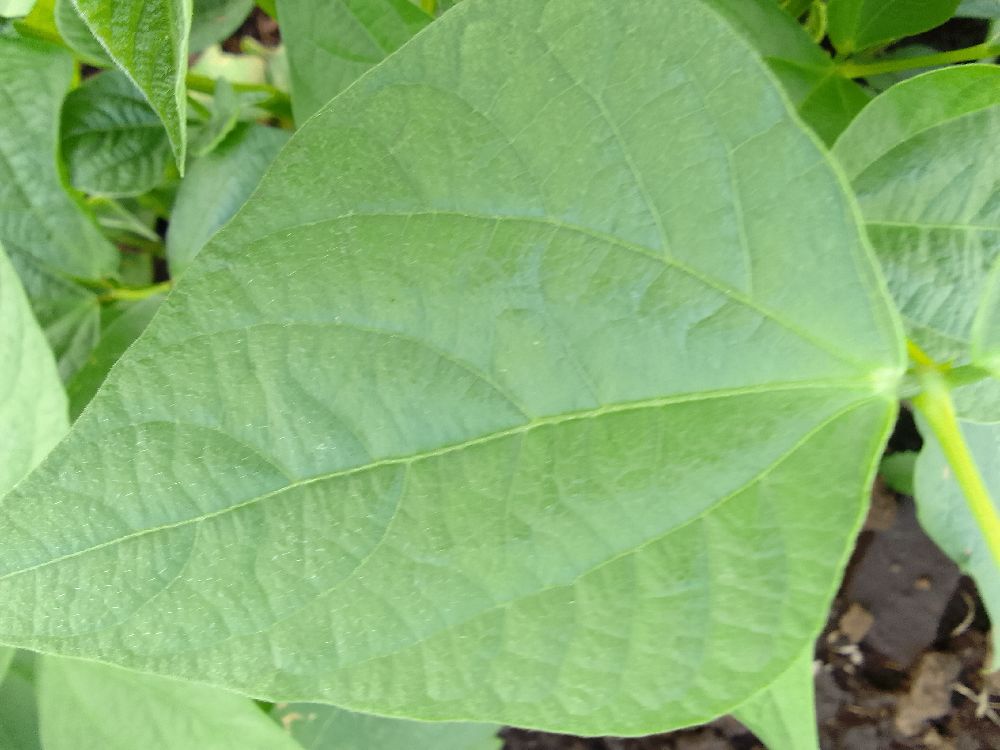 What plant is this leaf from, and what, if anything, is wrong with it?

common bean, healthy
